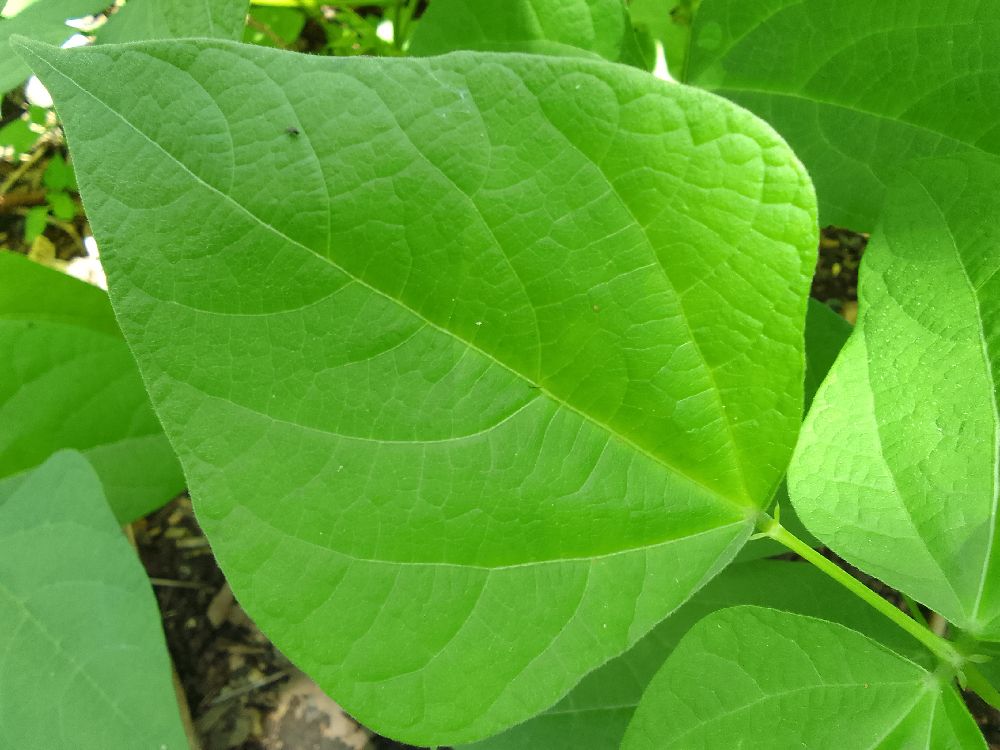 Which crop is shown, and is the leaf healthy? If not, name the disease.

common bean, healthy
